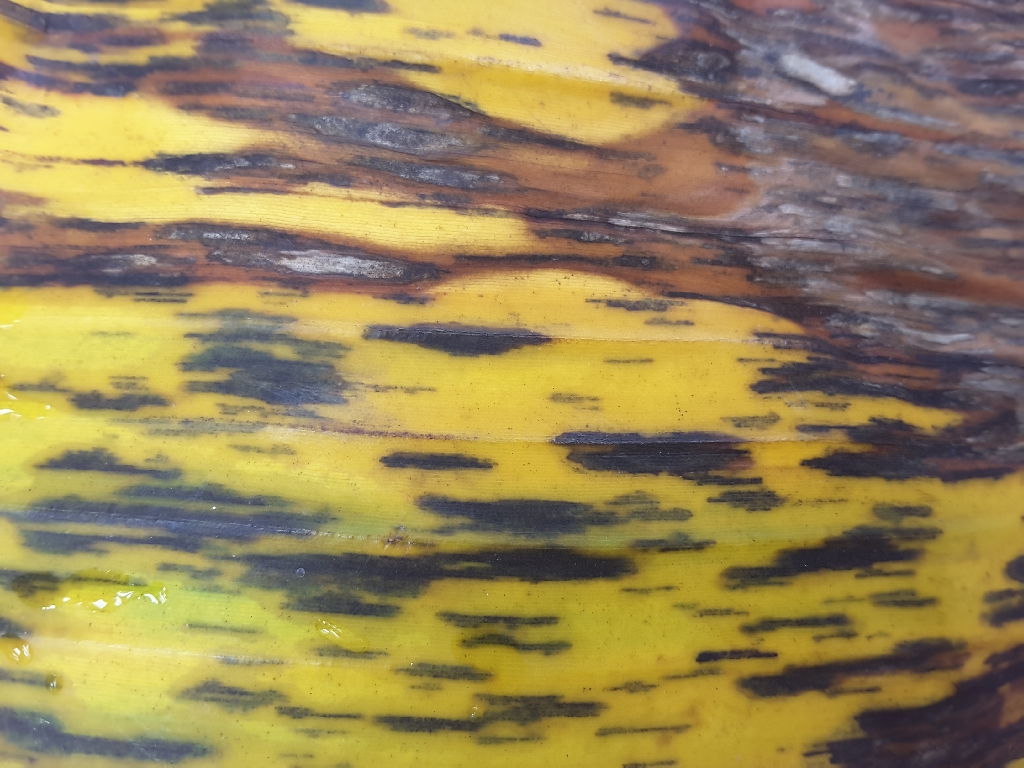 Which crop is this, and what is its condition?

banana, black sigatoka
